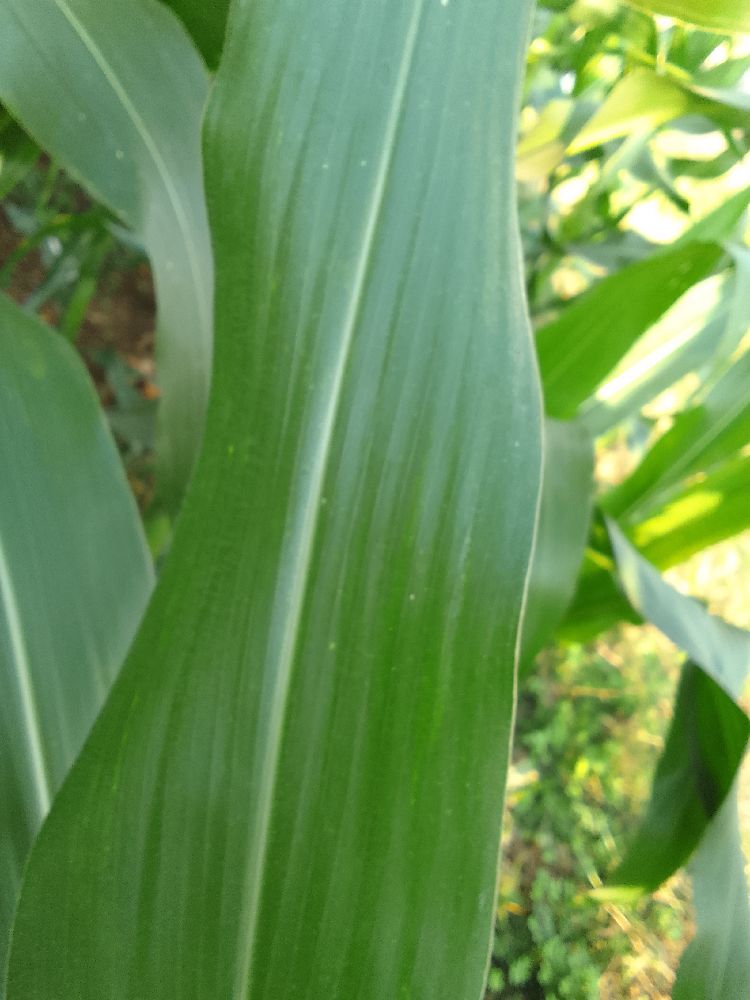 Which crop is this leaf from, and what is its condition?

maize, healthy
